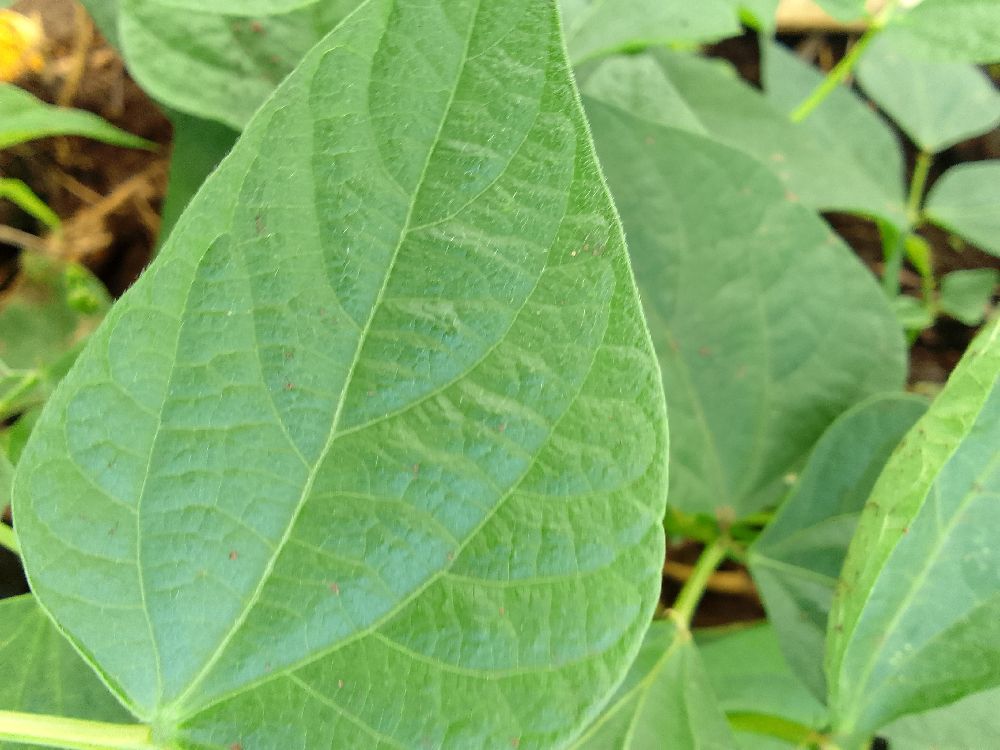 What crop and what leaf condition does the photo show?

common bean, healthy
